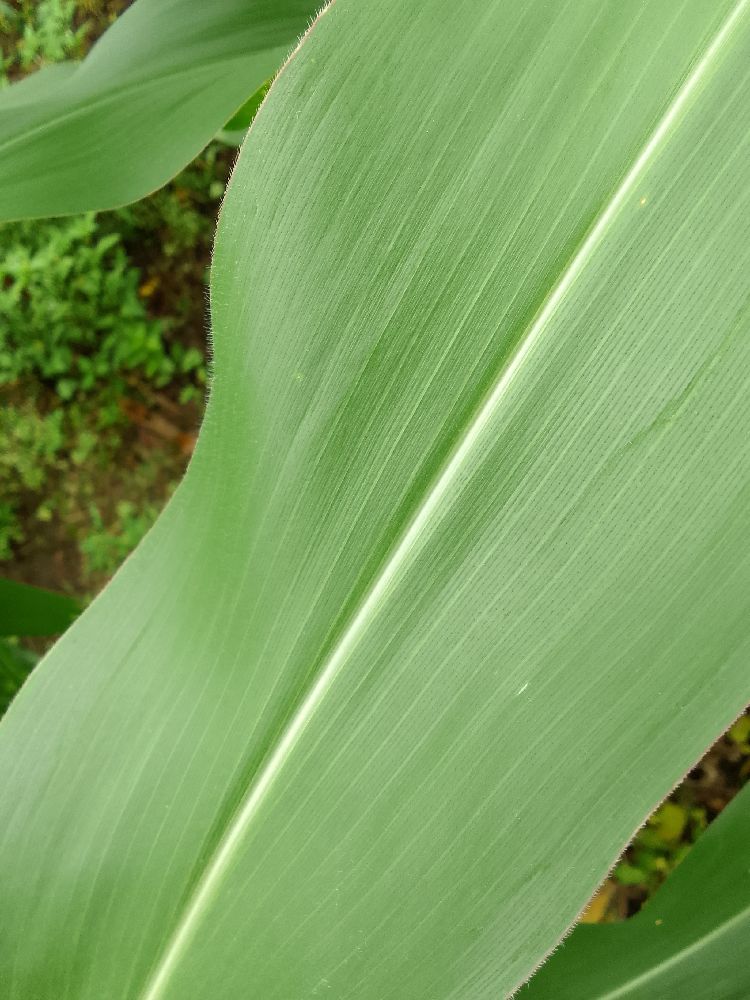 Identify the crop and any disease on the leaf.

maize, healthy
